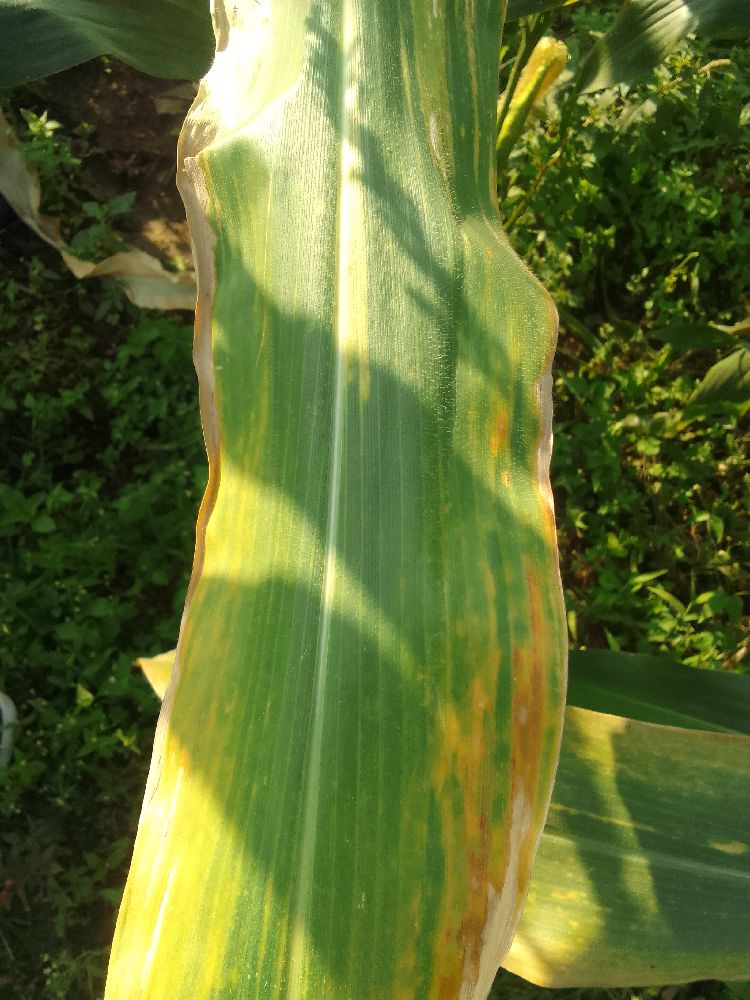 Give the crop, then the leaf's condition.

maize, maize lethal necrosis
